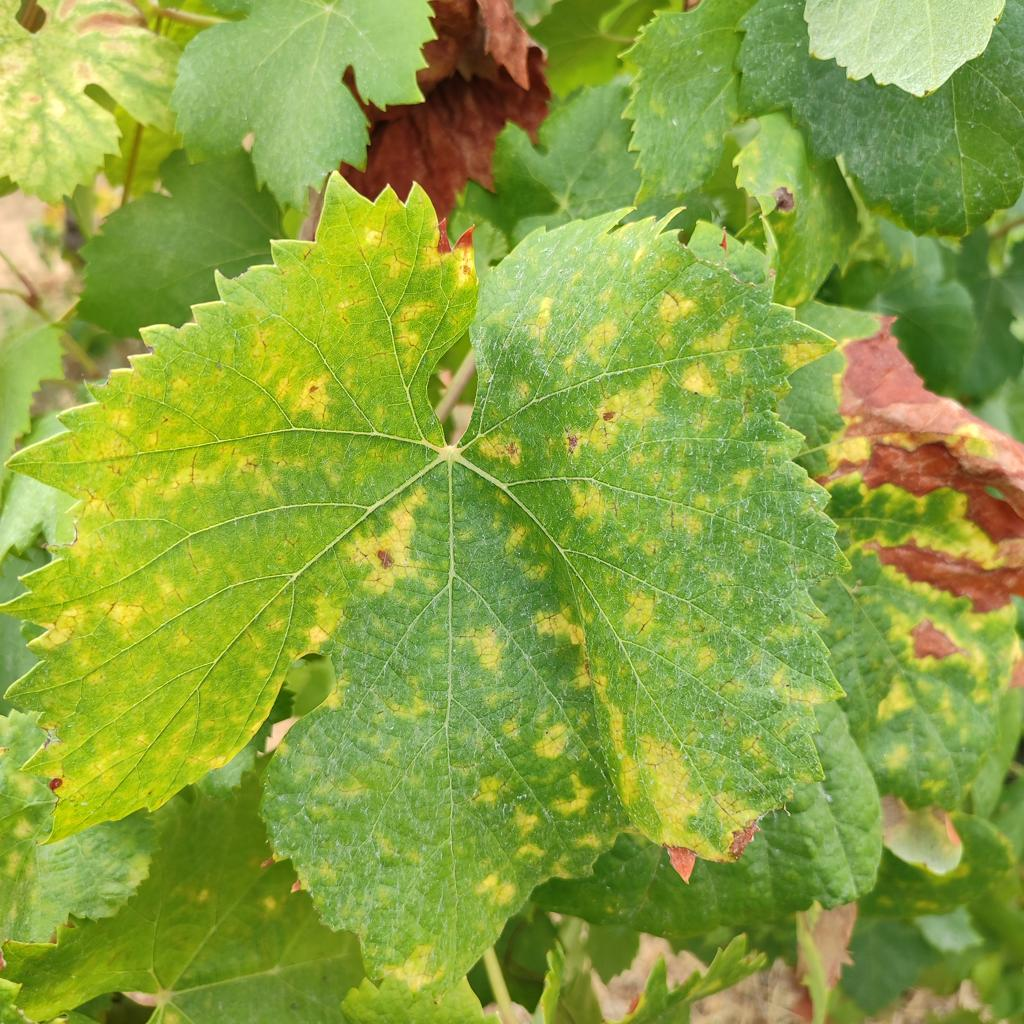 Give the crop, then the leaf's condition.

grapevine, esca complex
